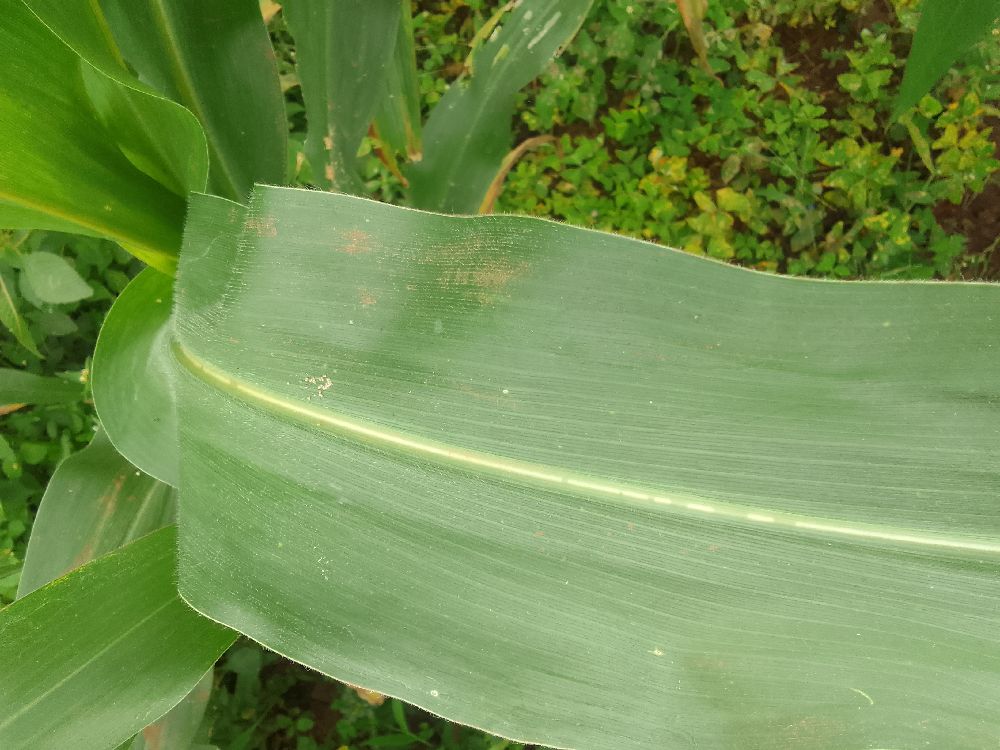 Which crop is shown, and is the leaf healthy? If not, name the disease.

maize, healthy
